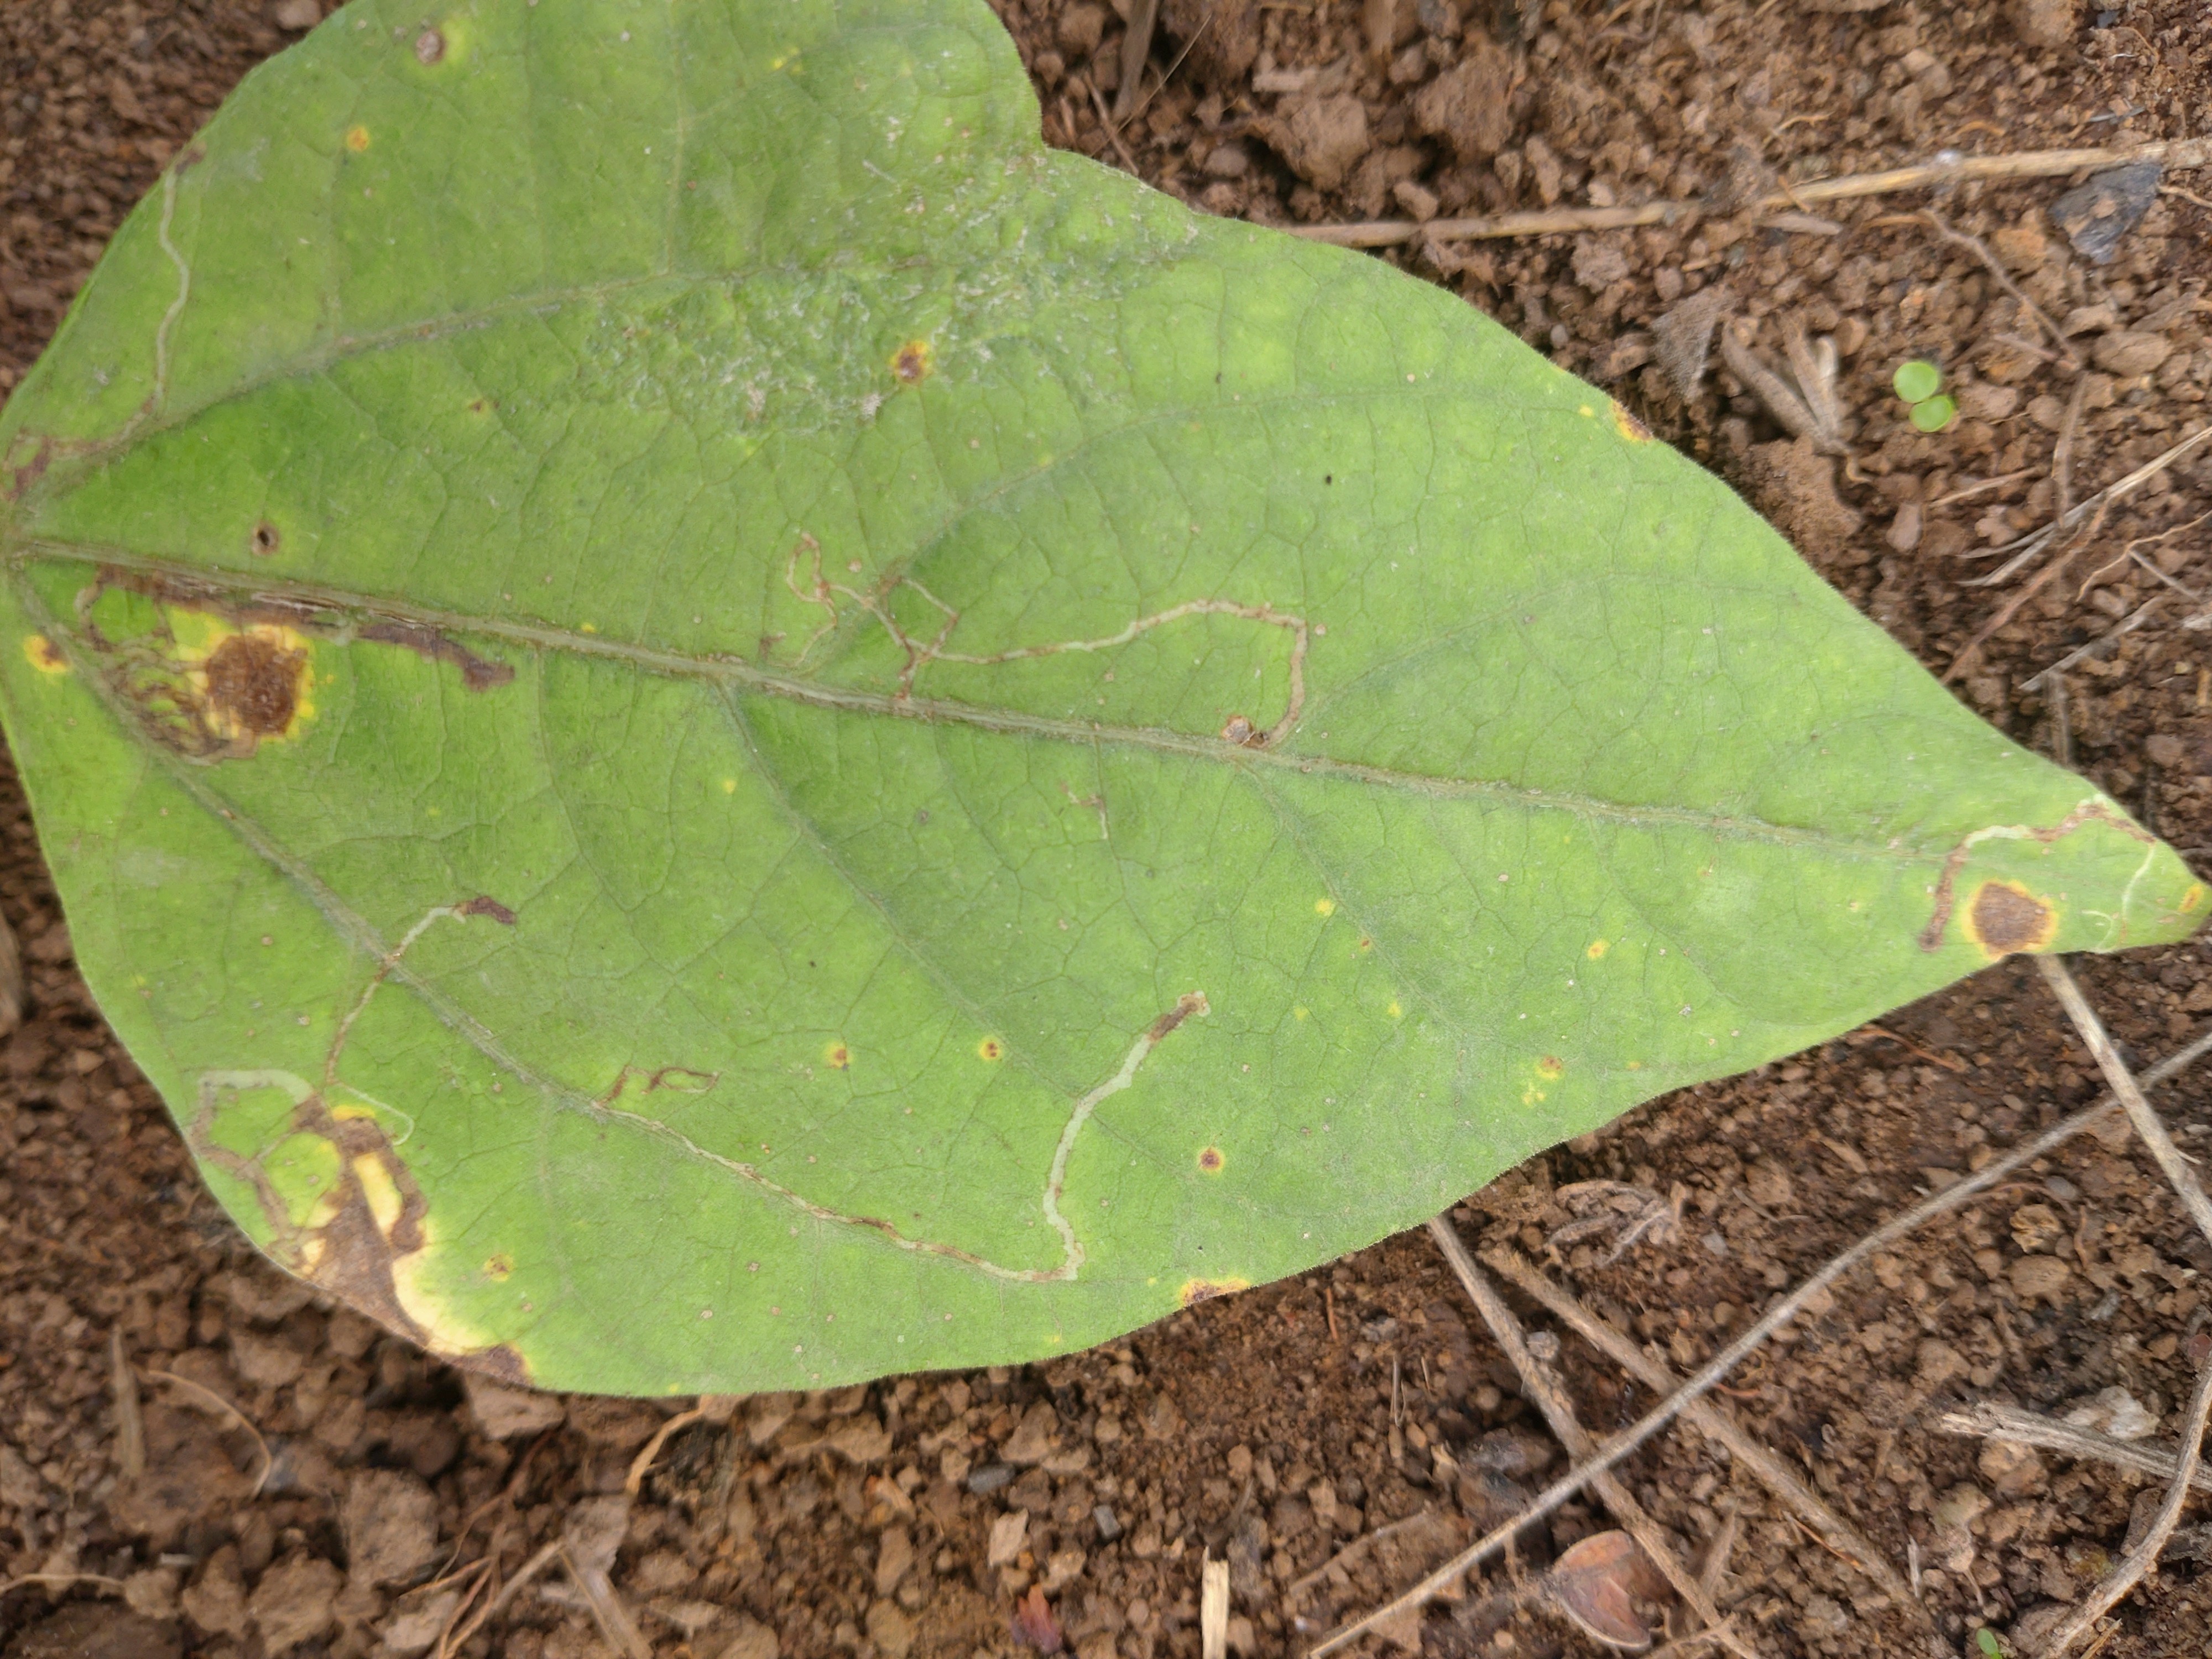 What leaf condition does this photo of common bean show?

rust
